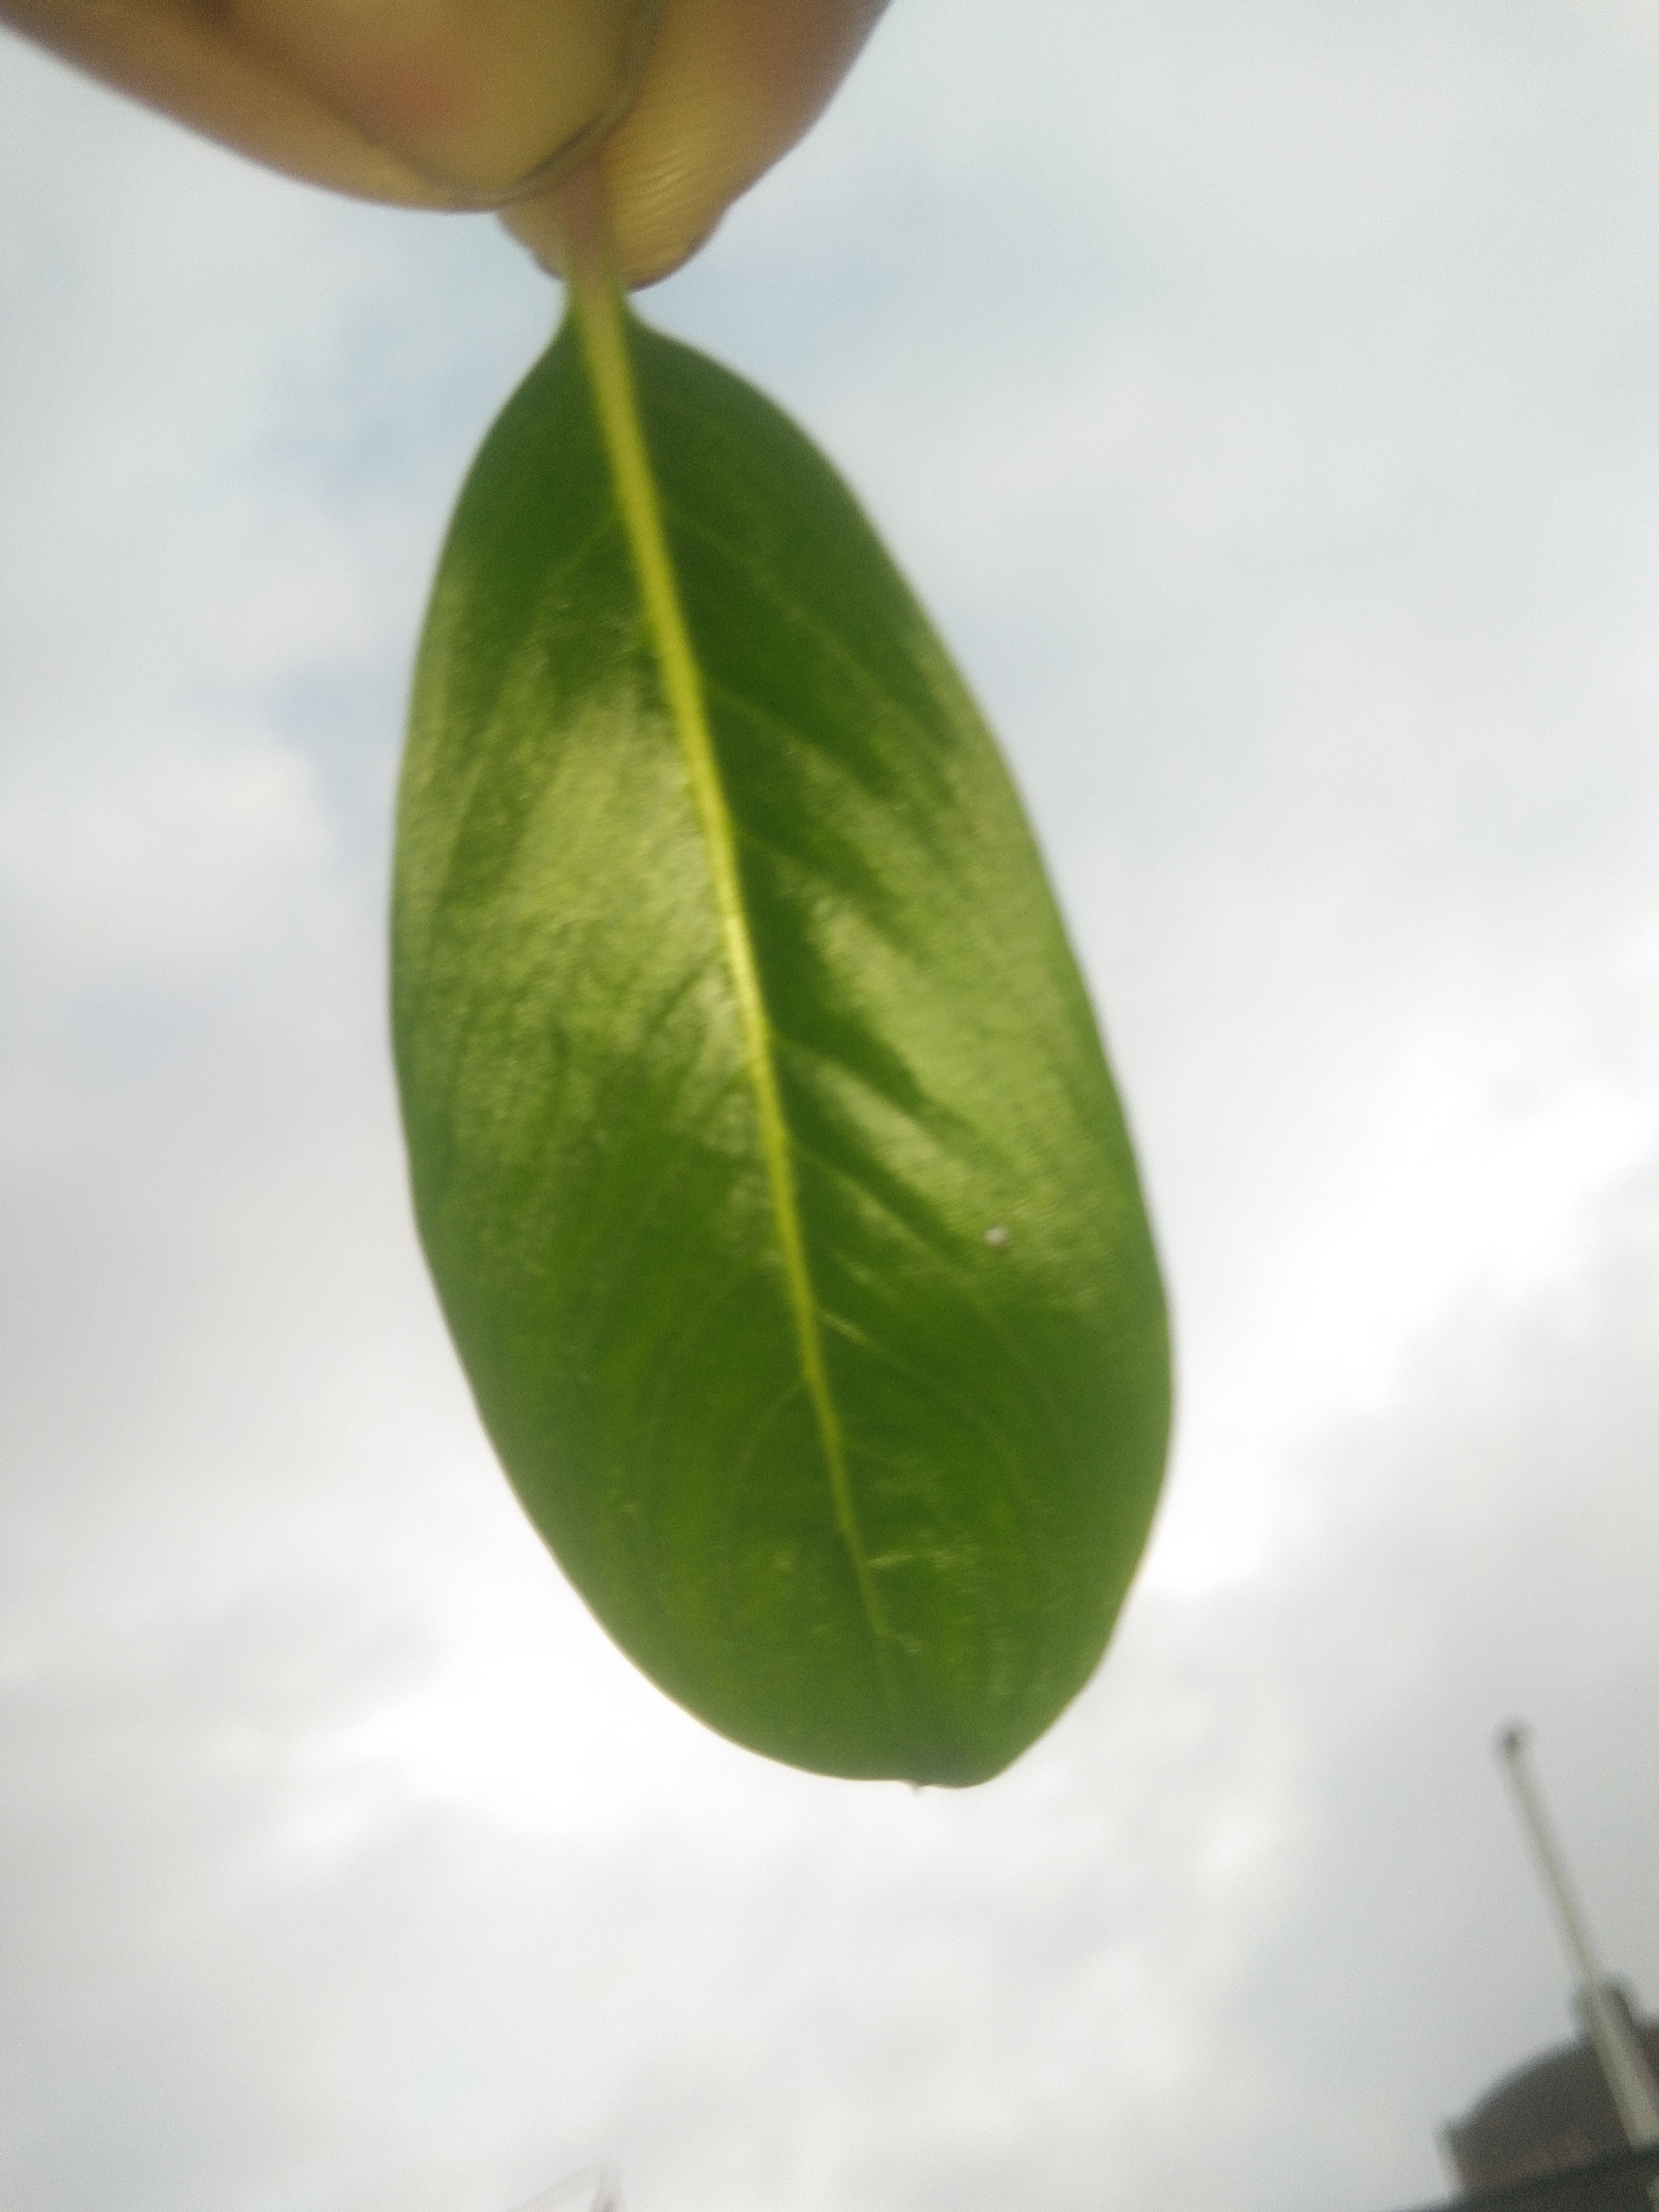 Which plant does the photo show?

rose periwinkle
